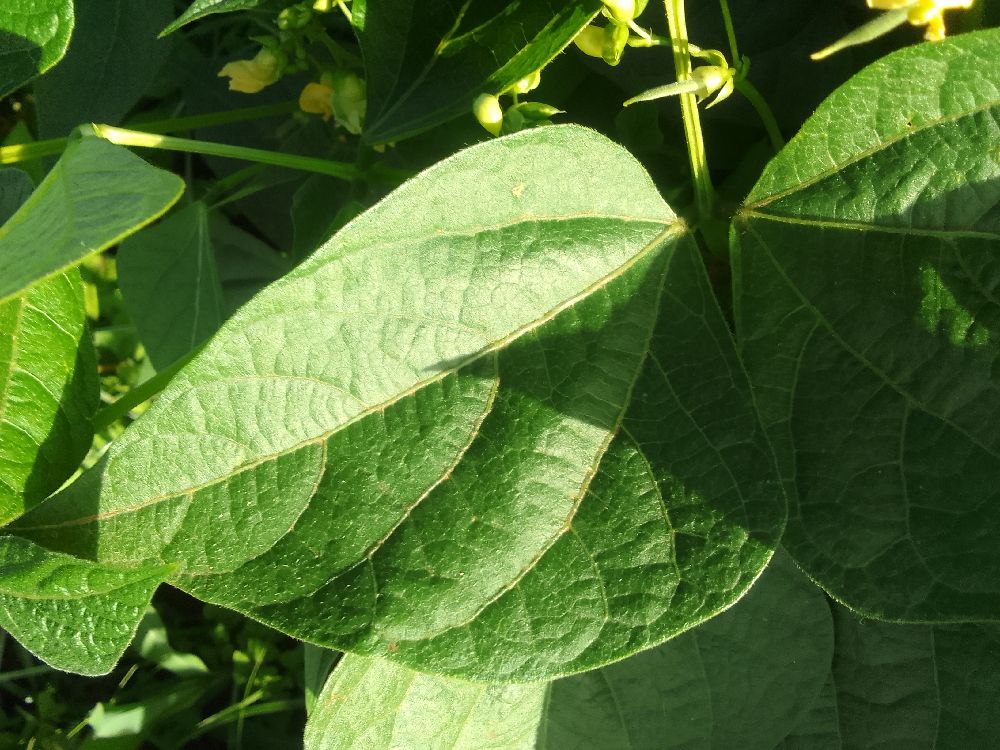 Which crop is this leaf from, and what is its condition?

common bean, healthy
